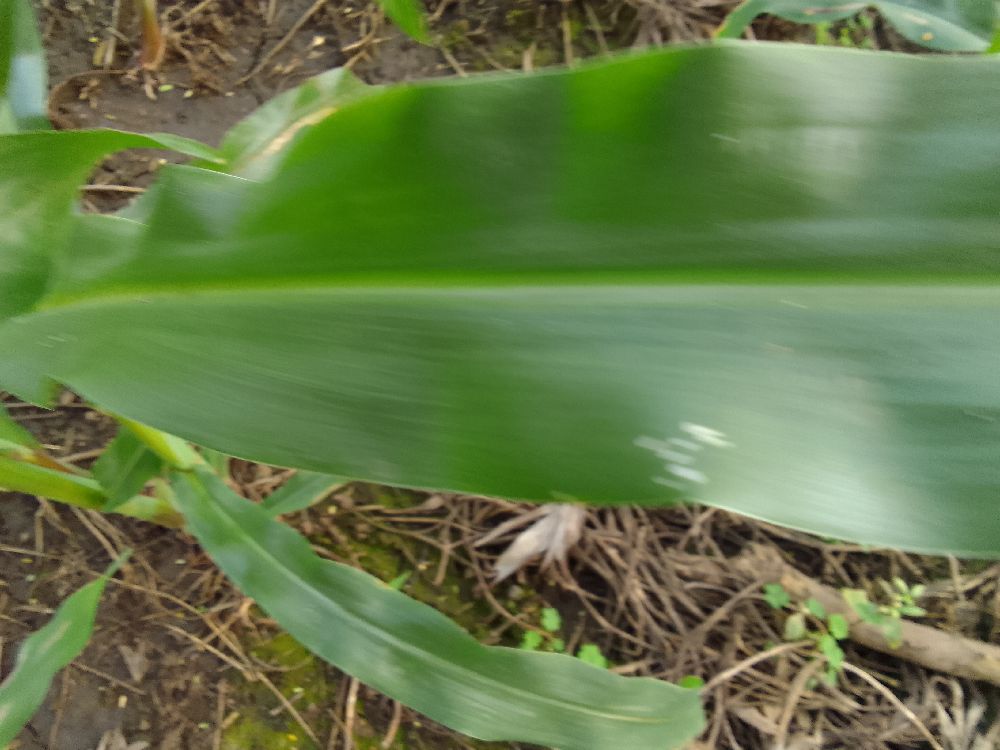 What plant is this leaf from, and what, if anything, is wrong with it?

maize, healthy
